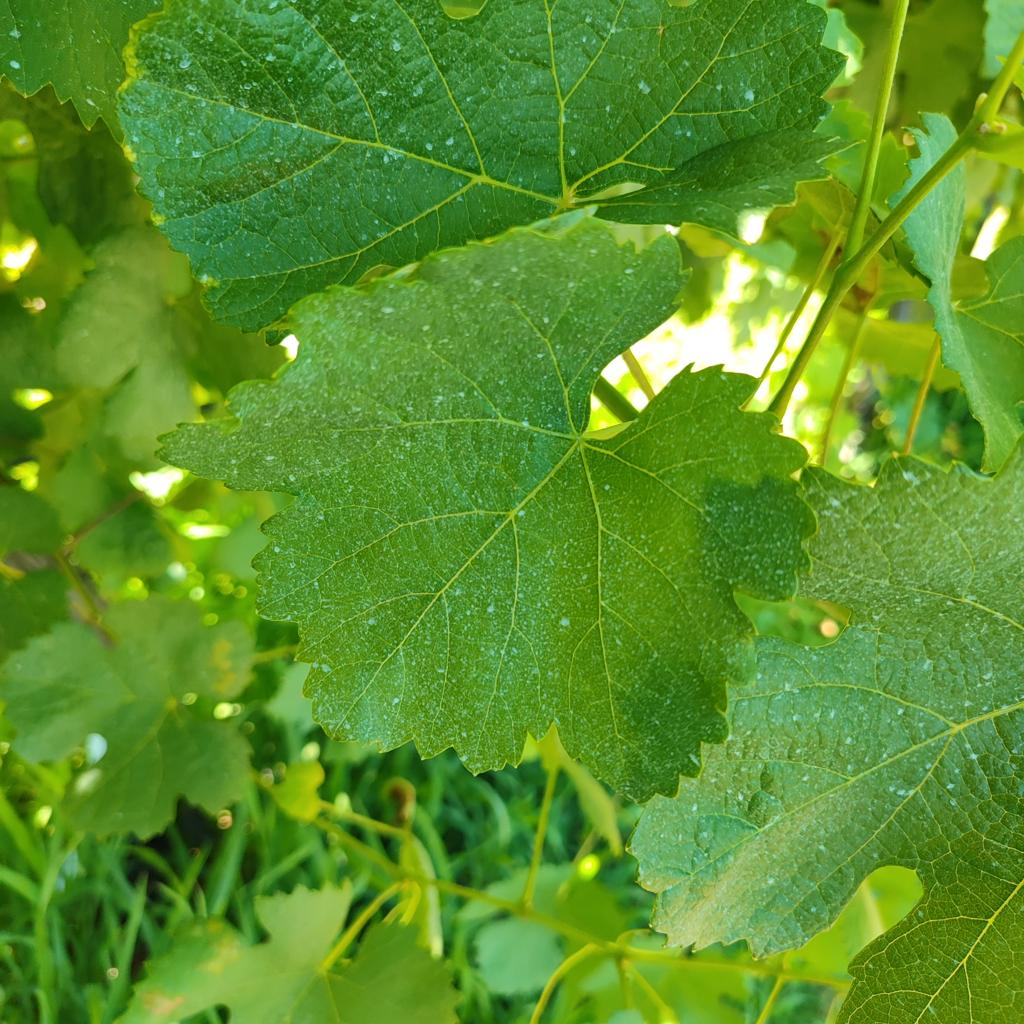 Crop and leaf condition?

grapevine, healthy
